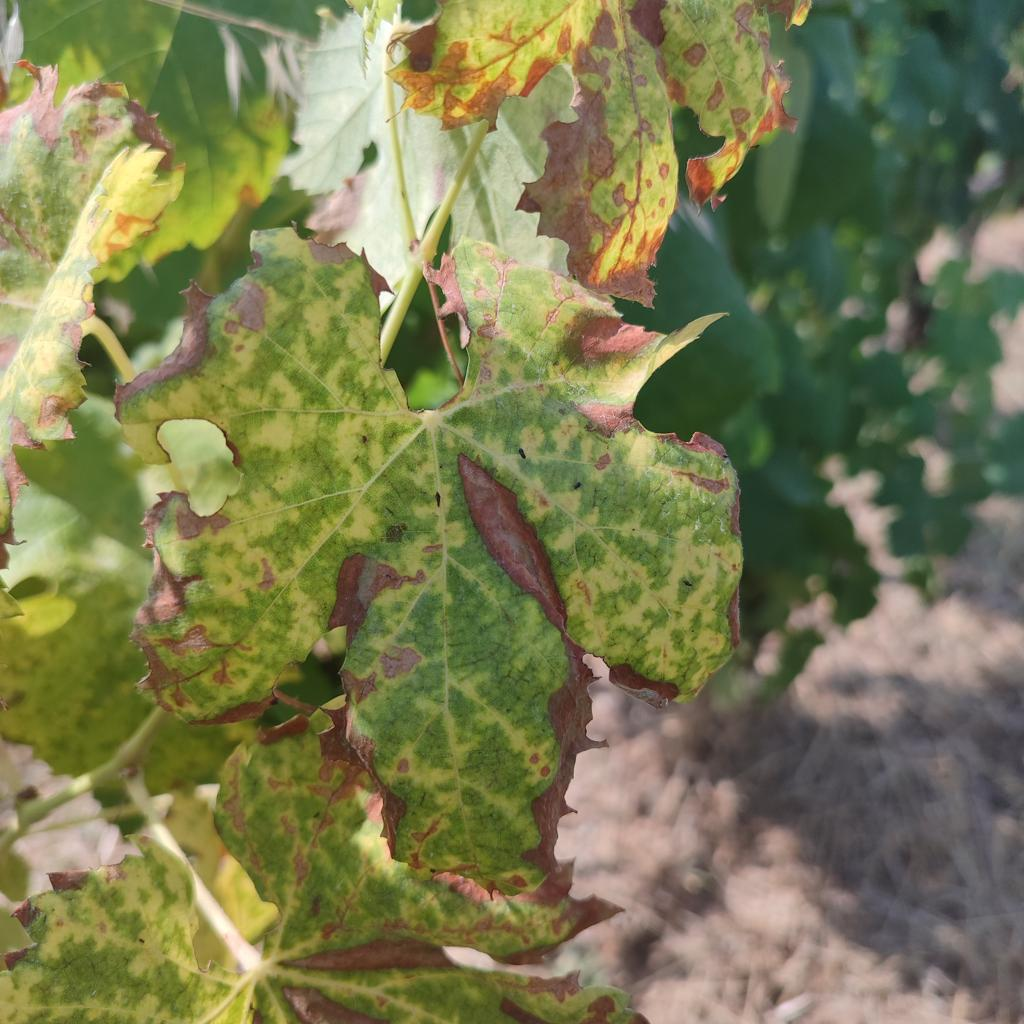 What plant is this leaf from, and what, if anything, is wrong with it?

grapevine, esca complex
